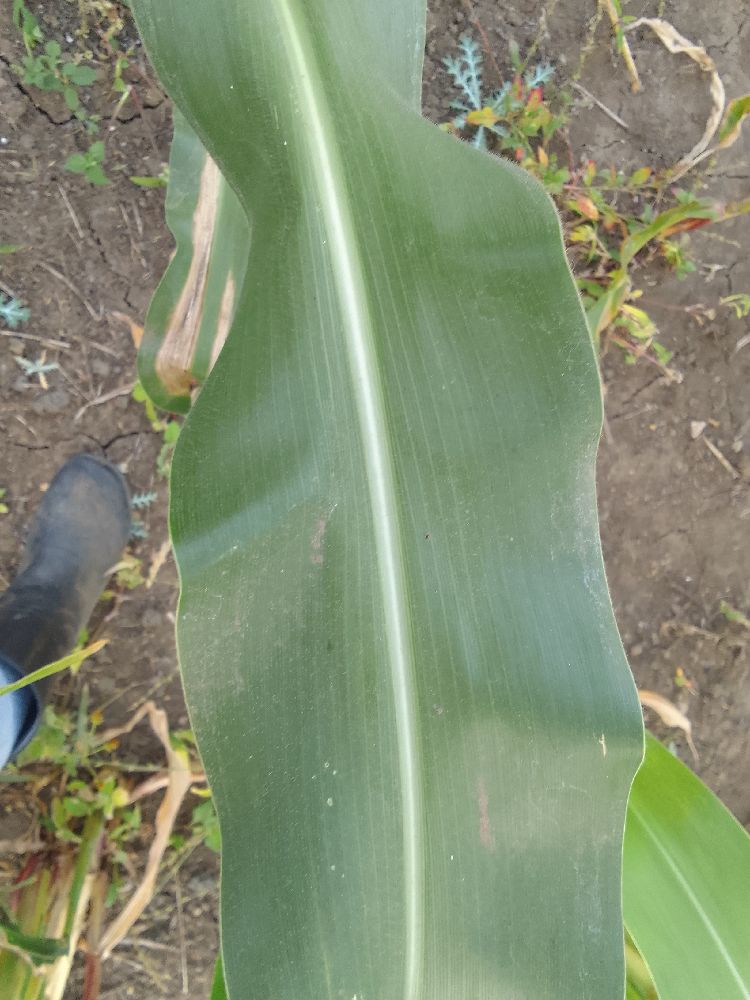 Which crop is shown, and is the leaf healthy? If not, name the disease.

maize, maize streak virus
